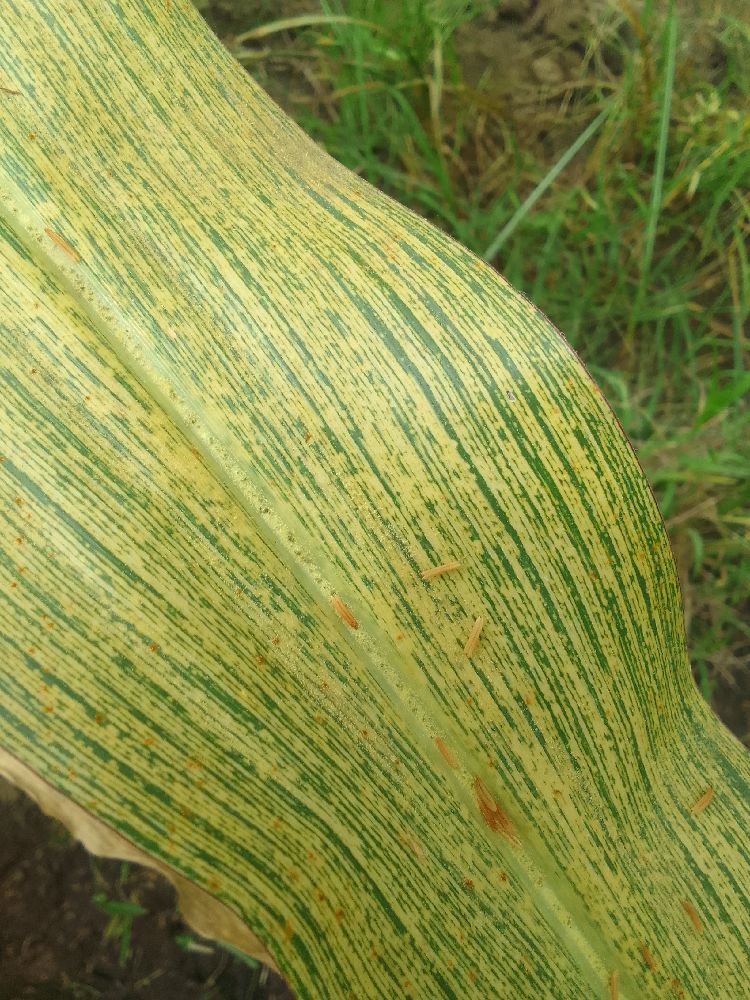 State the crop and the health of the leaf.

maize, maize streak virus
